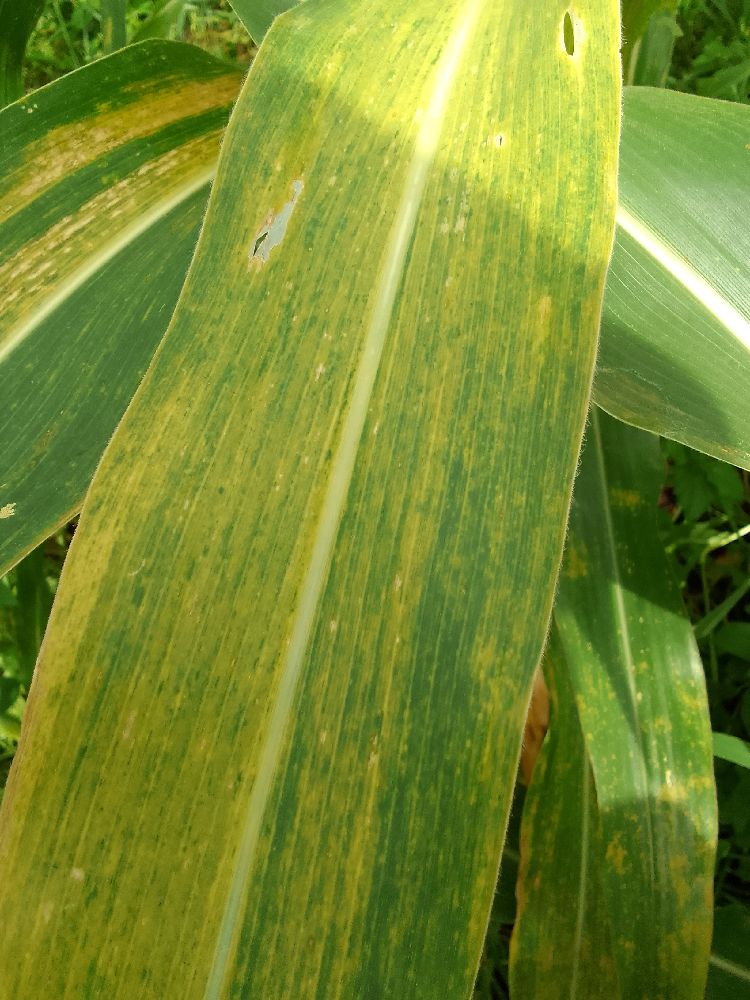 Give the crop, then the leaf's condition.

maize, maize lethal necrosis
